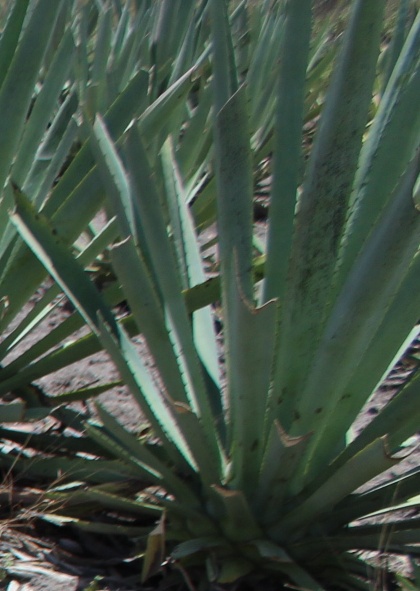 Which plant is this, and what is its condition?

agave, spotted
